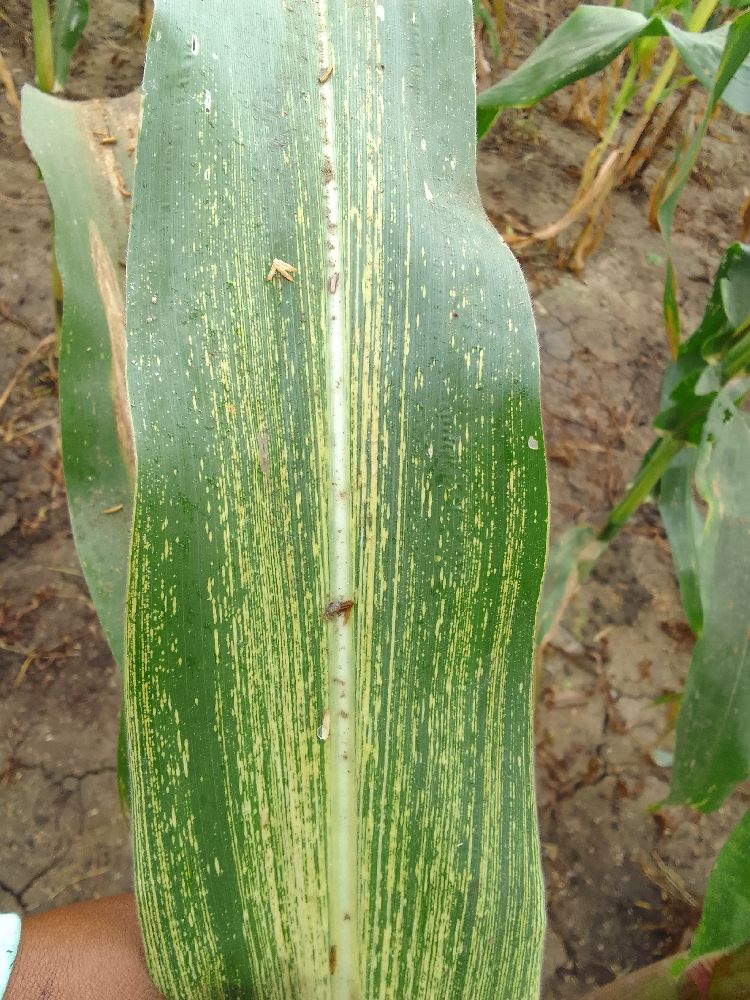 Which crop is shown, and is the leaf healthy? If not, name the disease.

maize, maize streak virus
